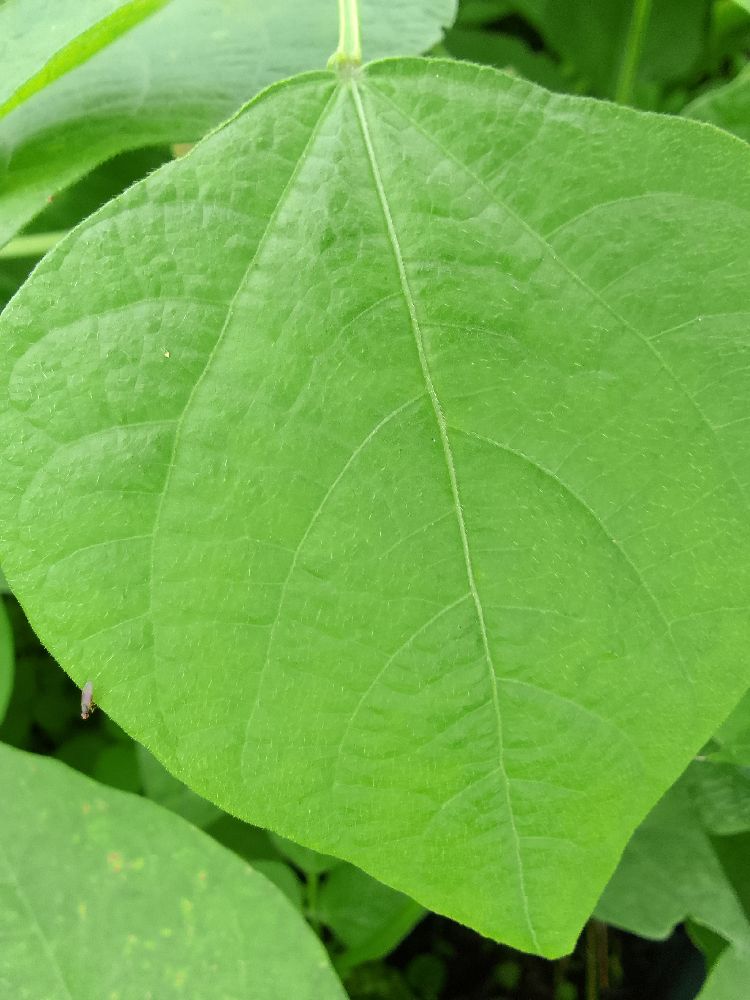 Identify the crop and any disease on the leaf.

common bean, healthy
